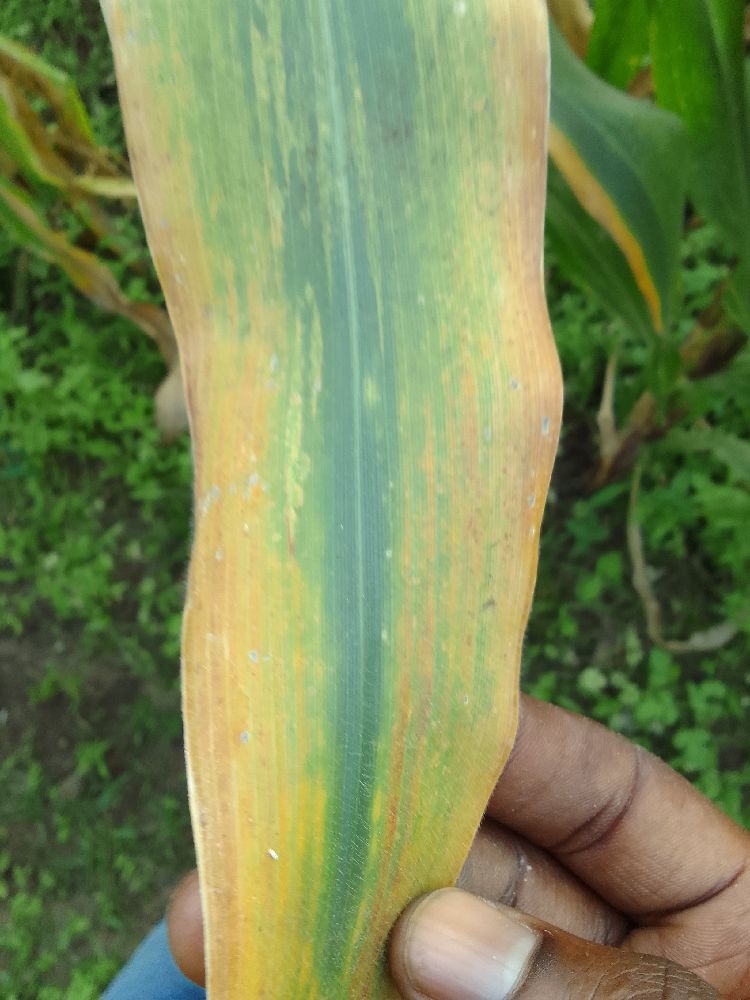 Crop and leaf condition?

maize, maize lethal necrosis
